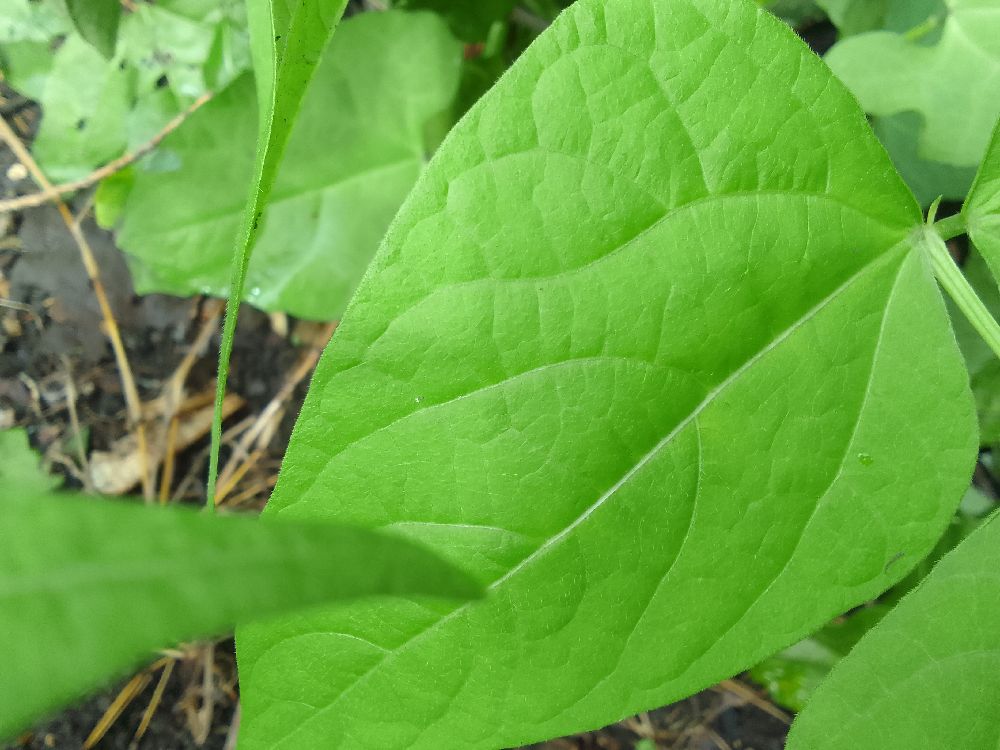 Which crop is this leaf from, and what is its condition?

common bean, healthy
